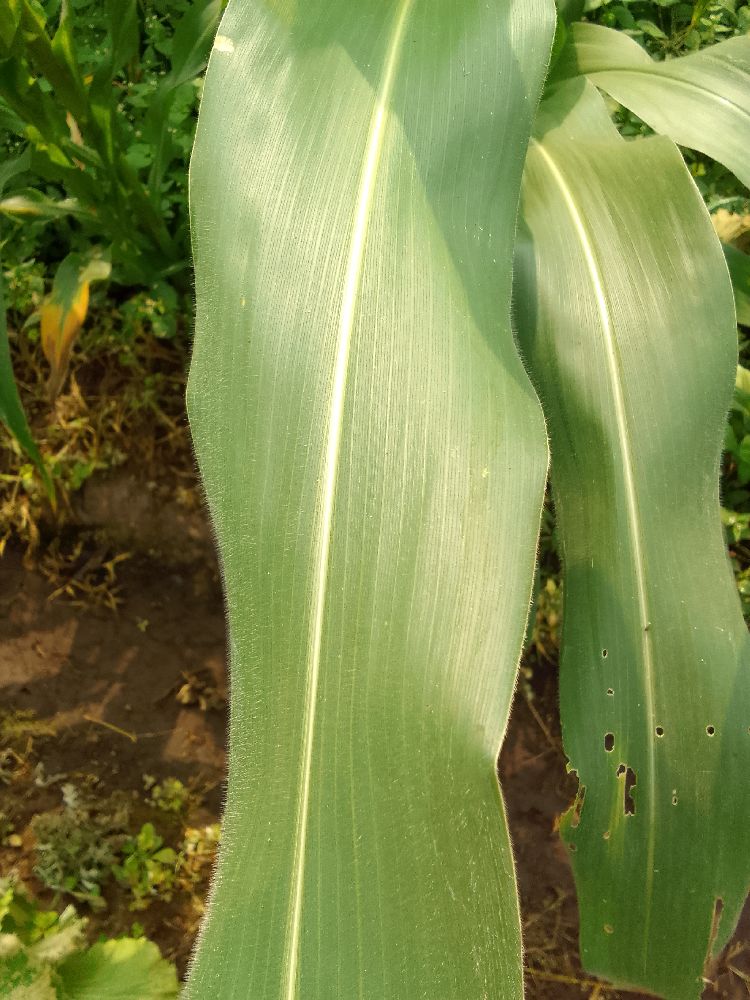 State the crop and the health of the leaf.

maize, healthy
